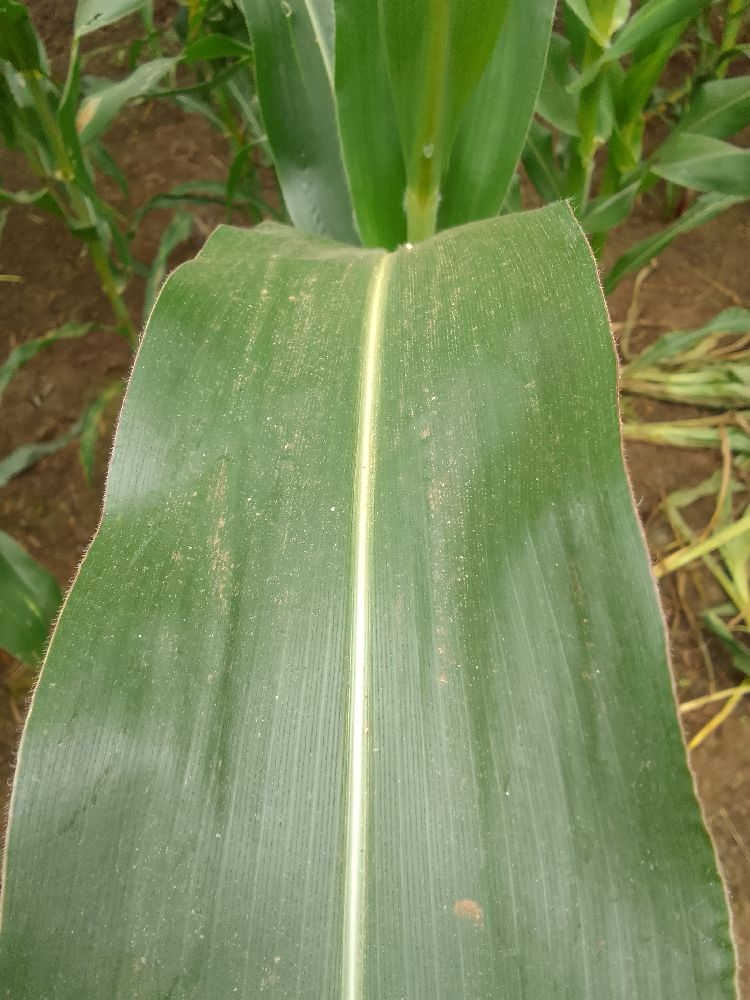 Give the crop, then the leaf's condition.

maize, healthy
